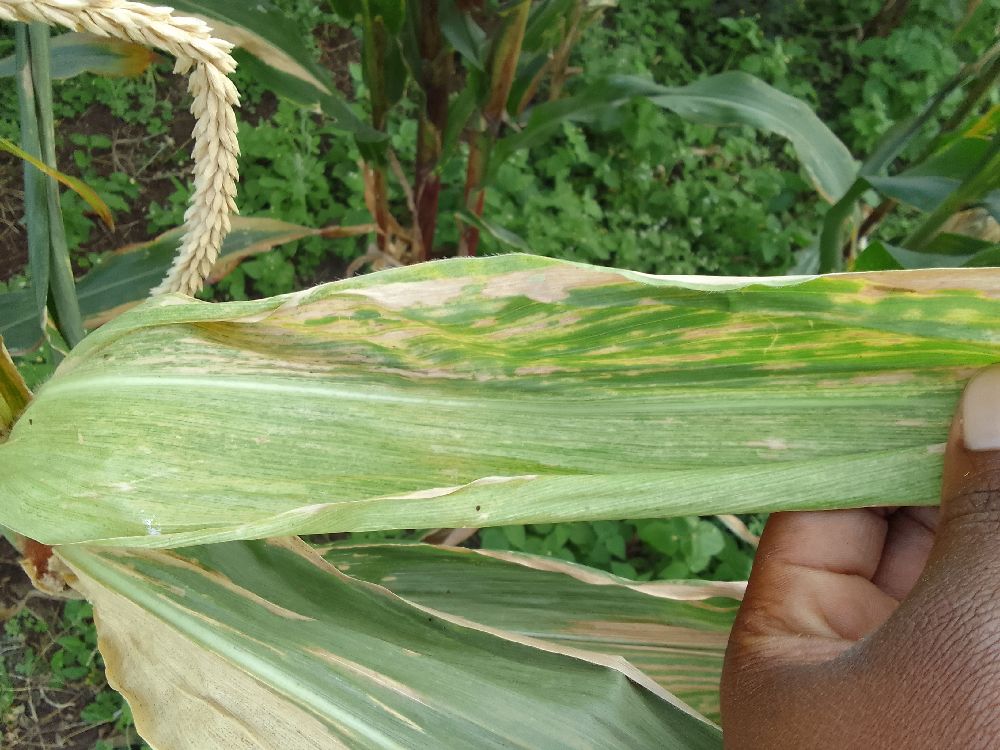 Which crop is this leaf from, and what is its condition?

maize, maize lethal necrosis
